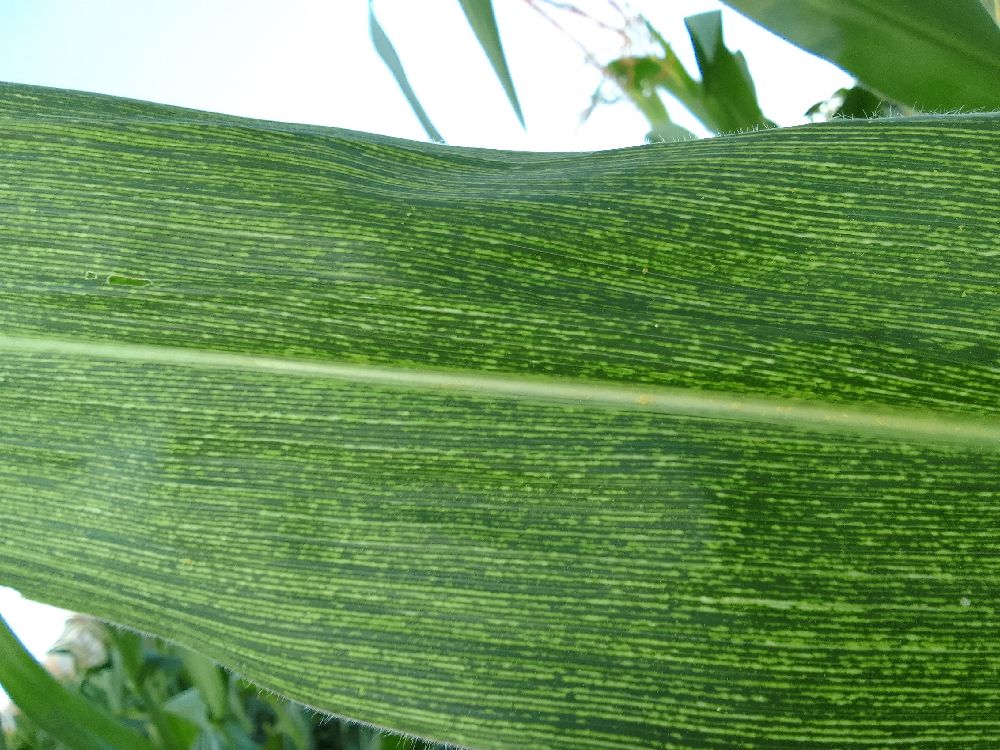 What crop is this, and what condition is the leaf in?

maize, maize streak virus
